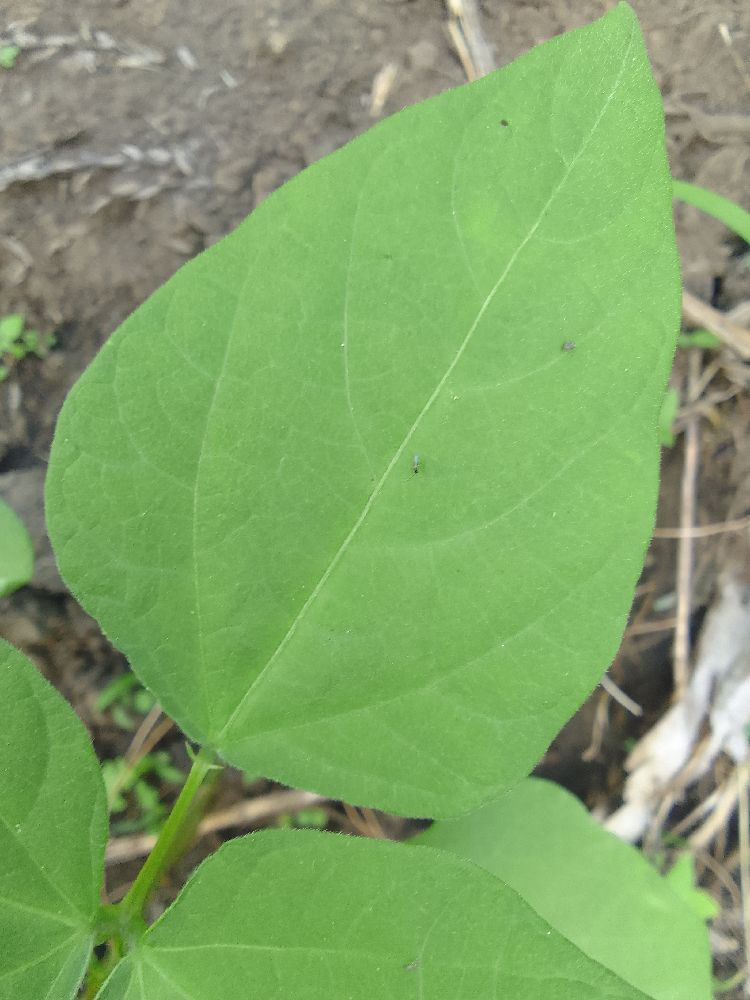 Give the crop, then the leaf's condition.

common bean, healthy
